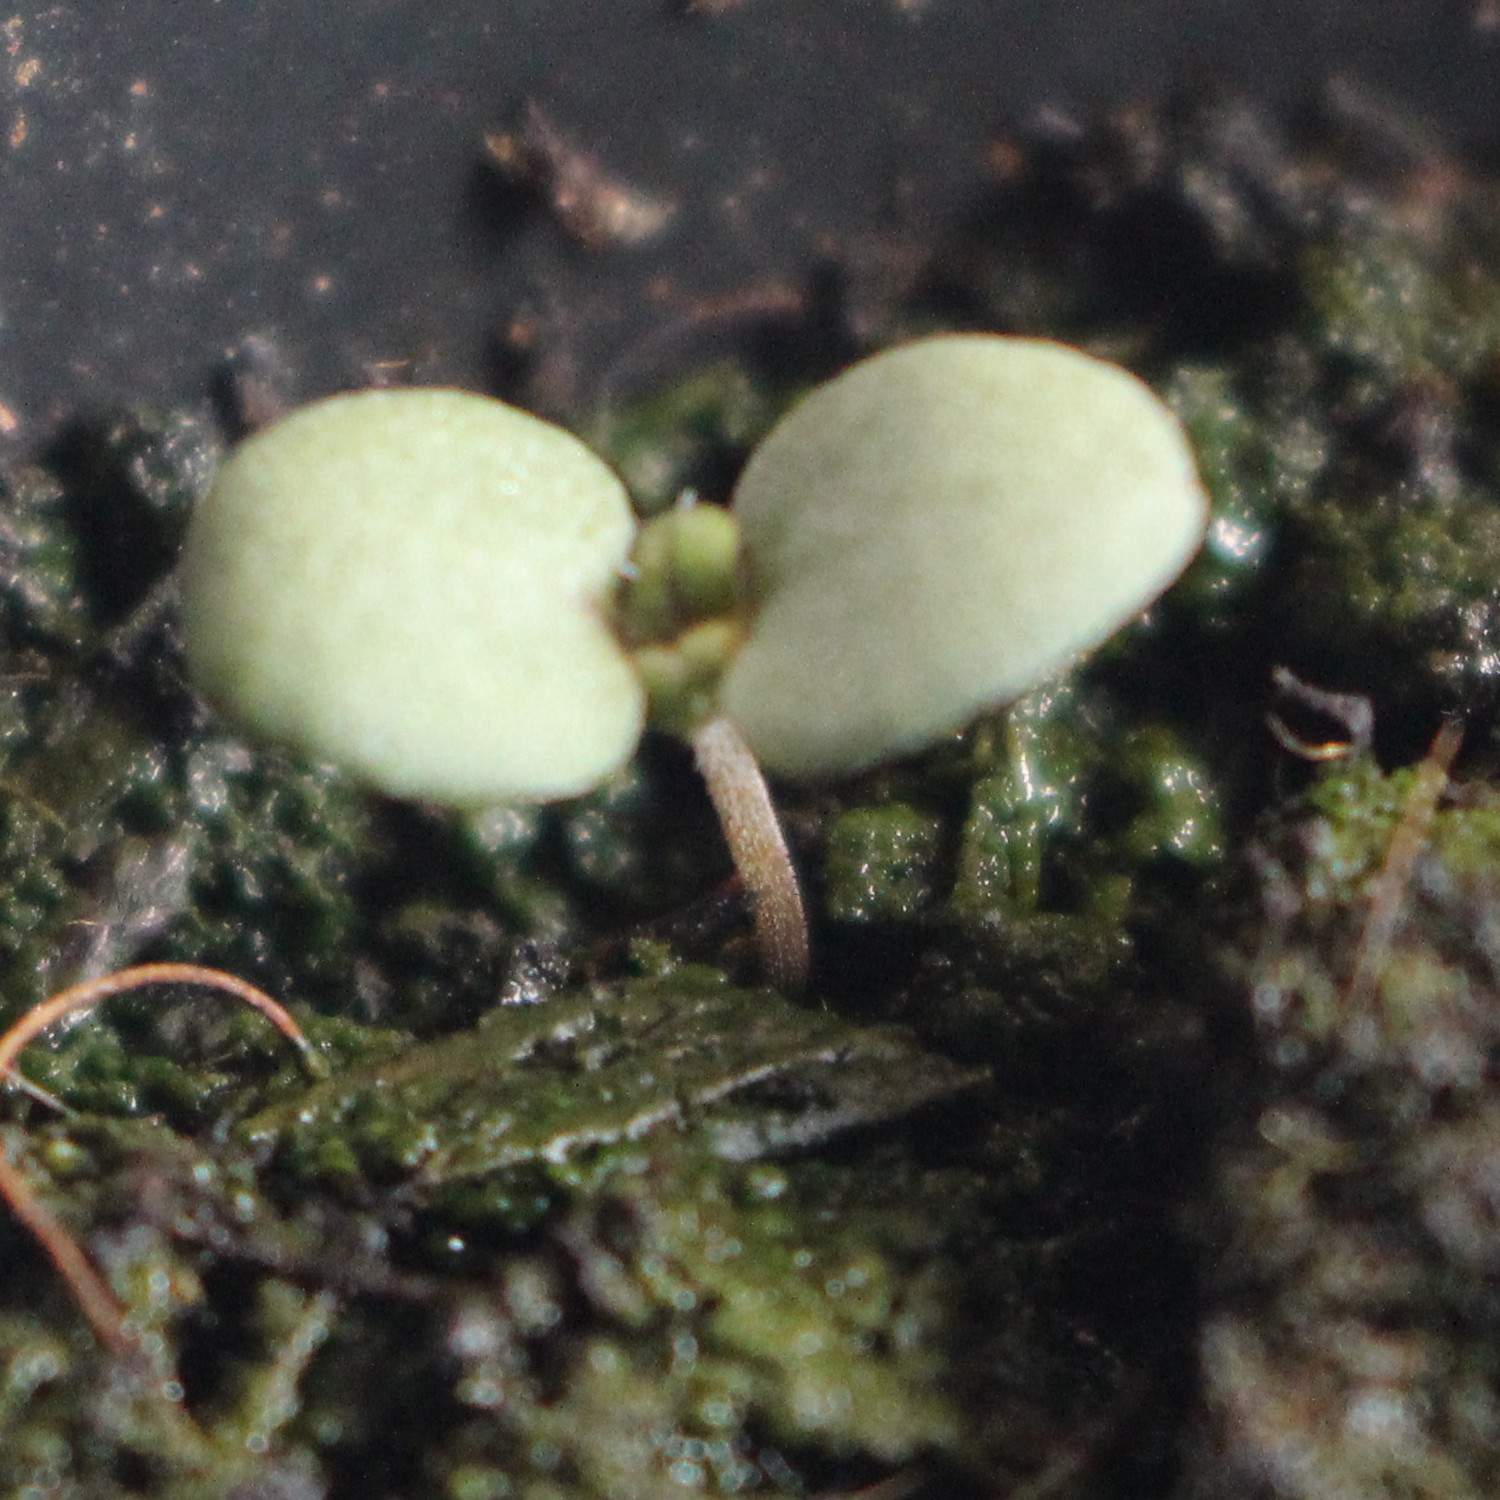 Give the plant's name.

Veronica persica
